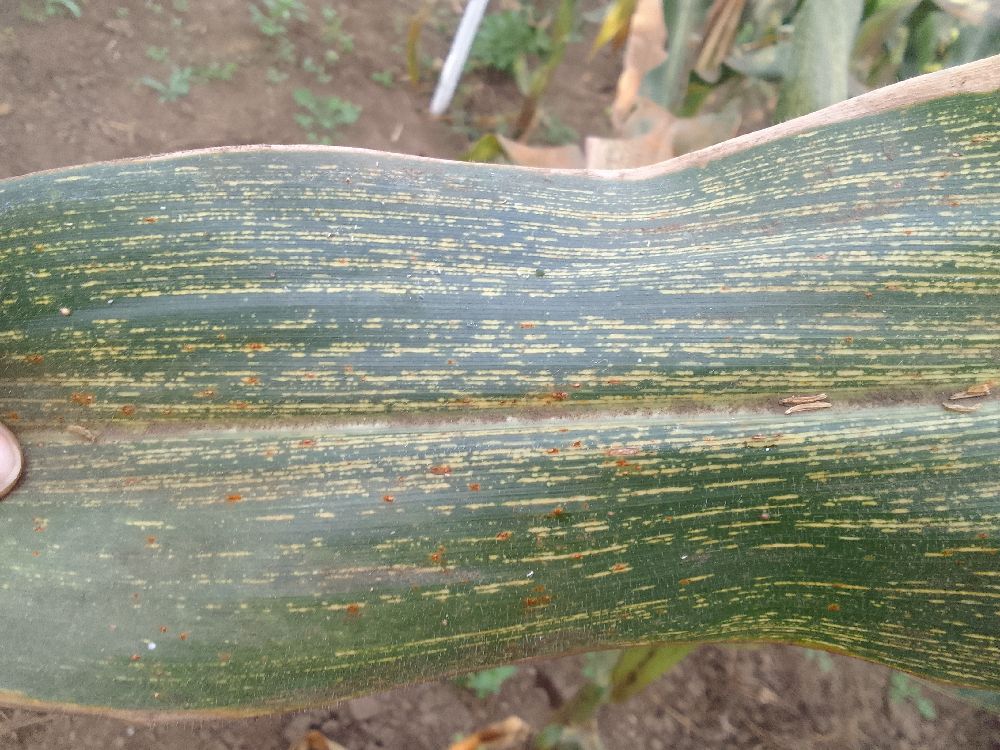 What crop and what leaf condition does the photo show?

maize, maize streak virus
